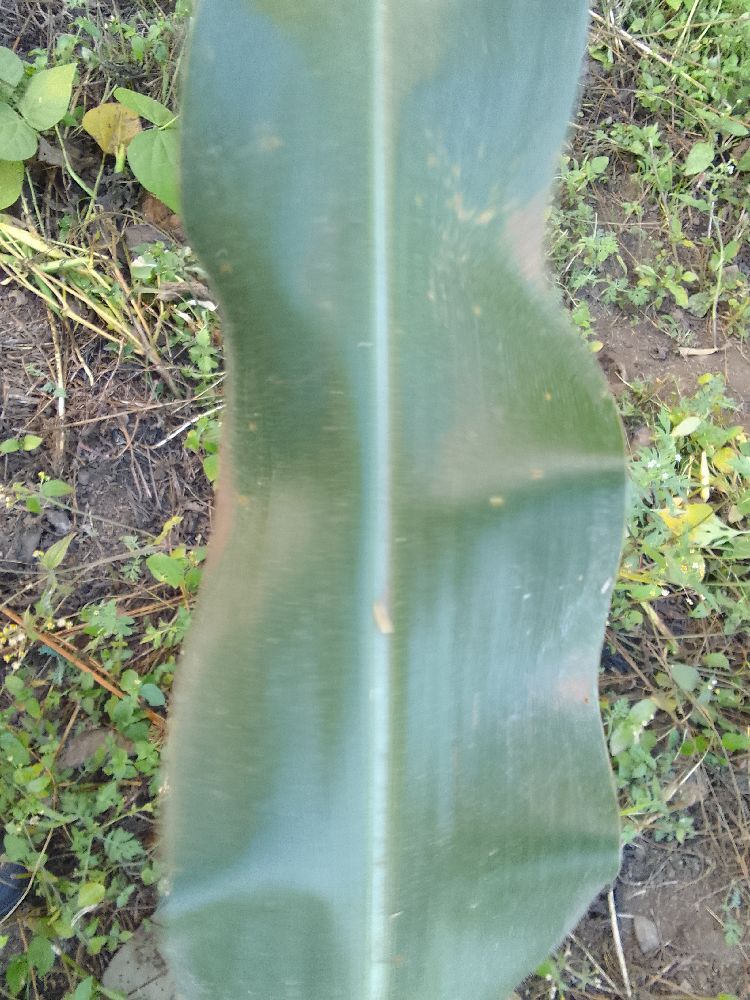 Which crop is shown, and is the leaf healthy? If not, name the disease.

maize, healthy
